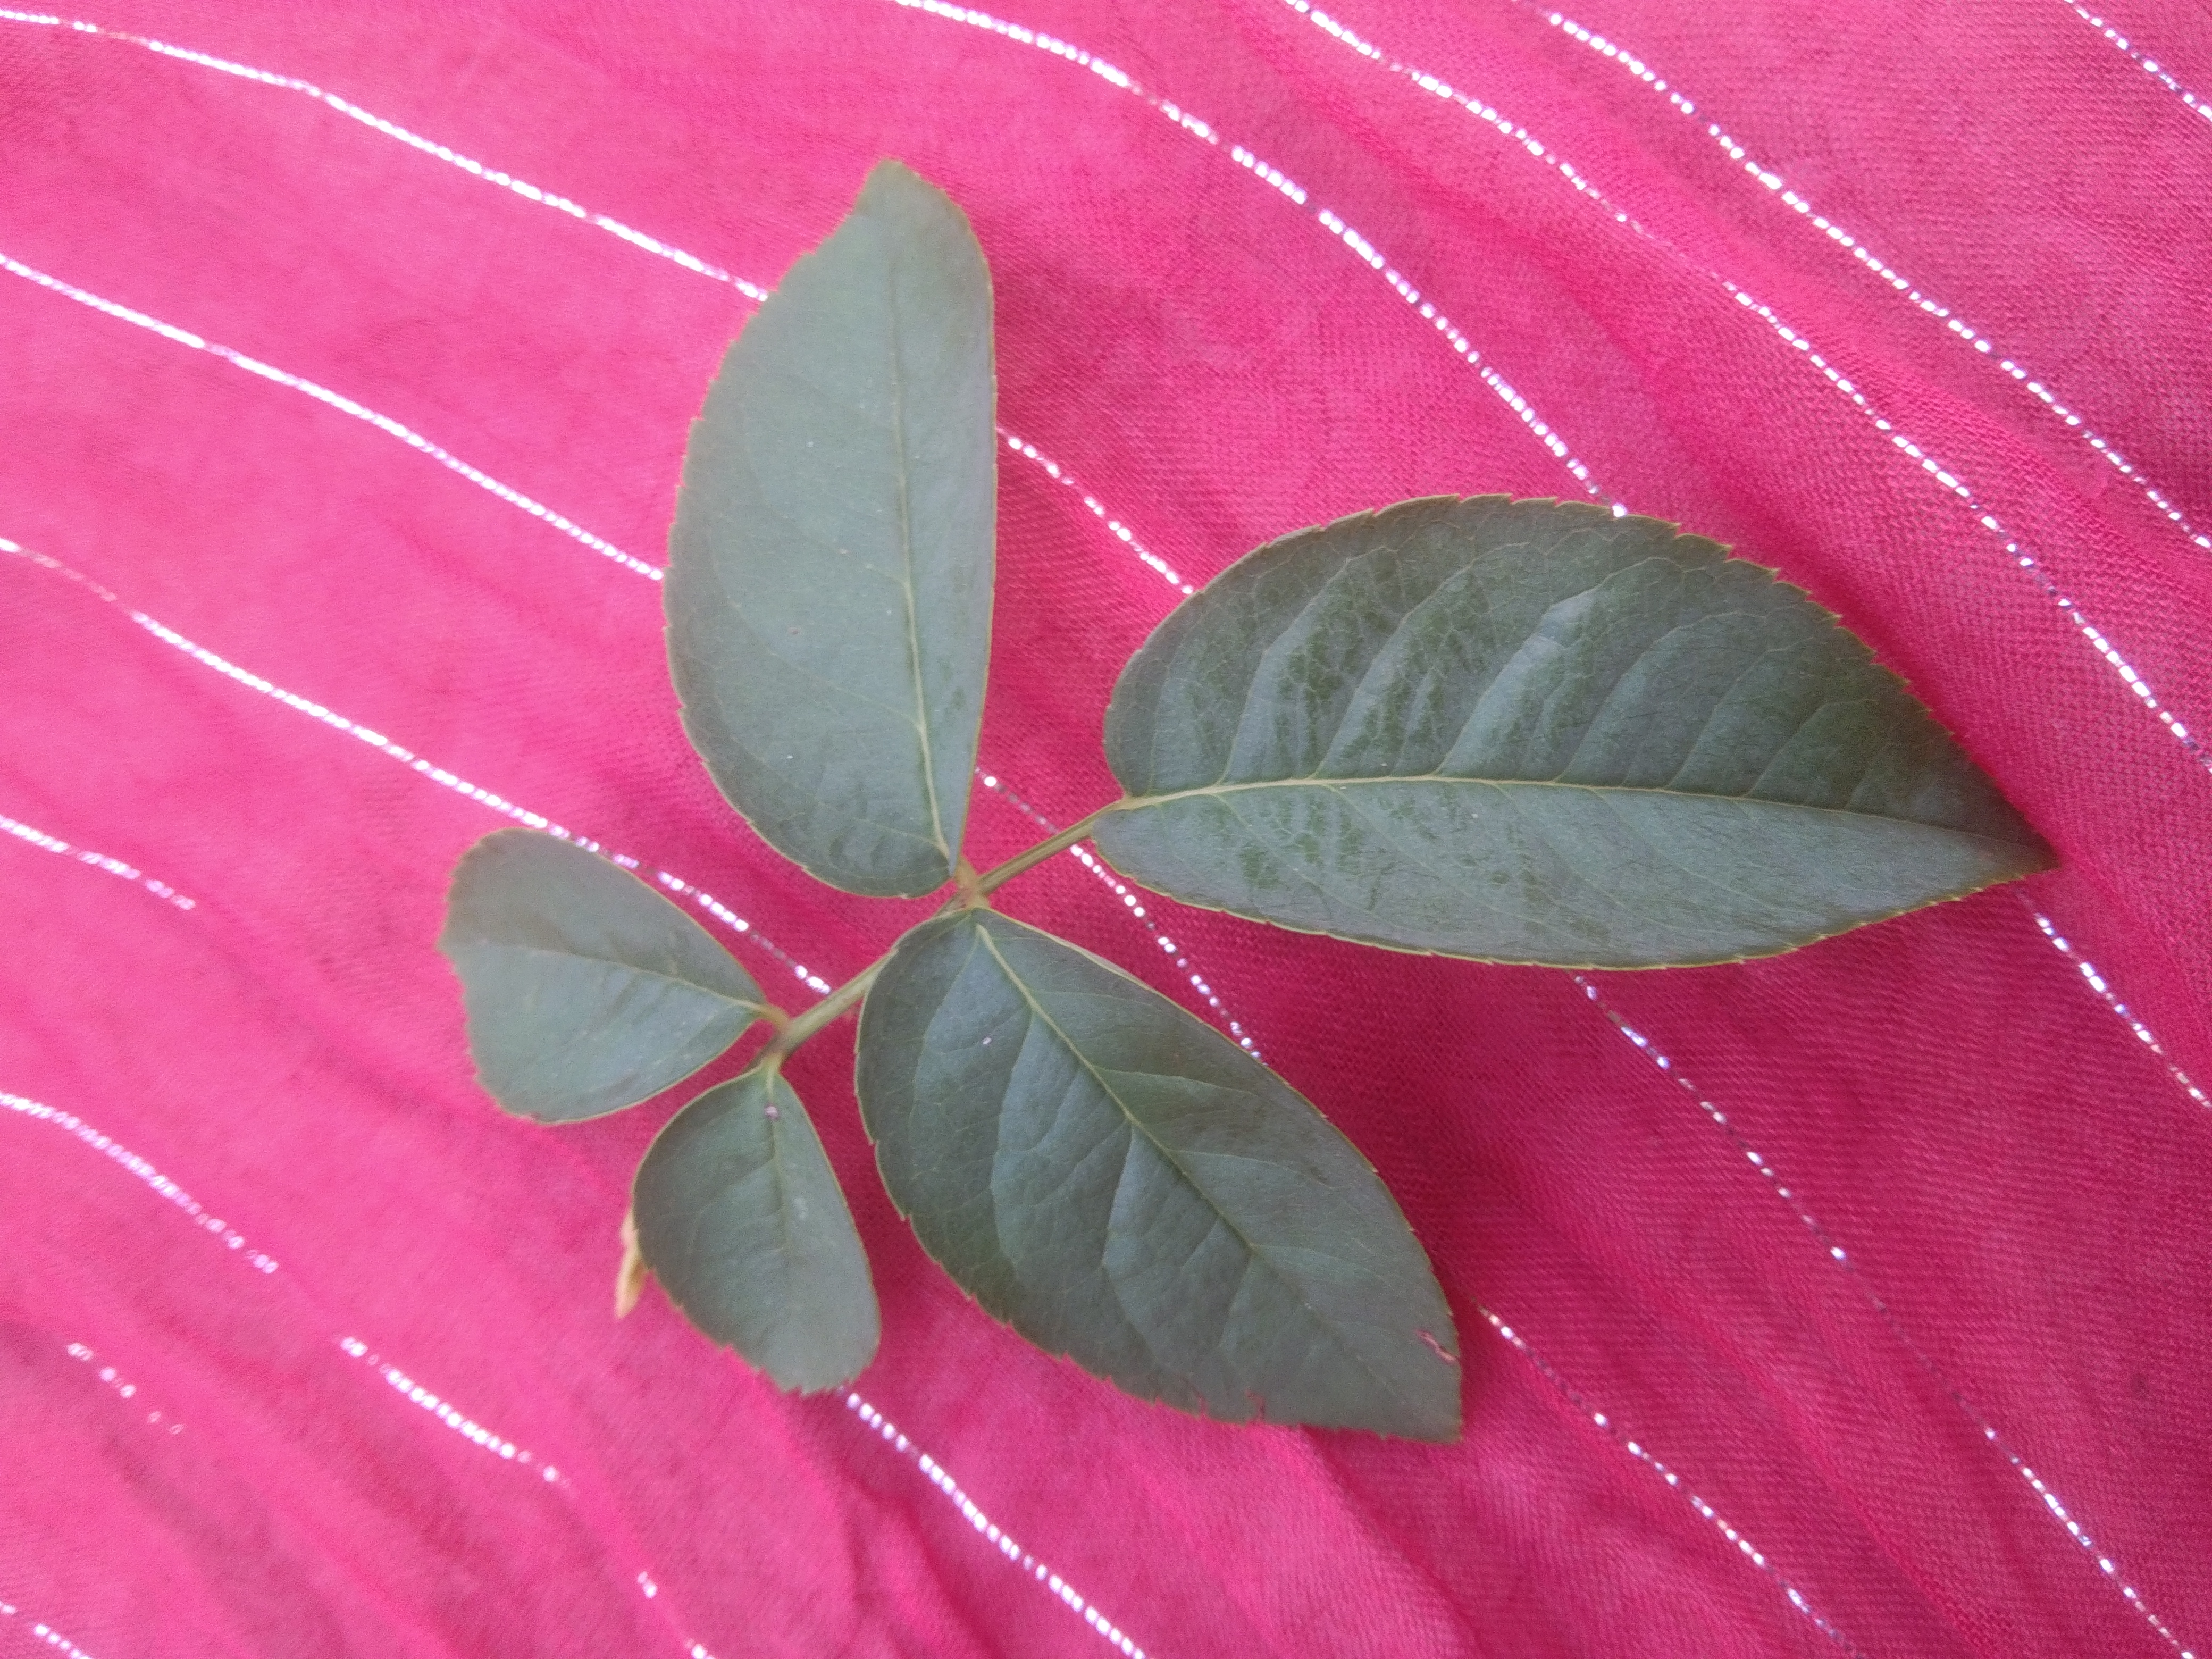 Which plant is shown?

rose
